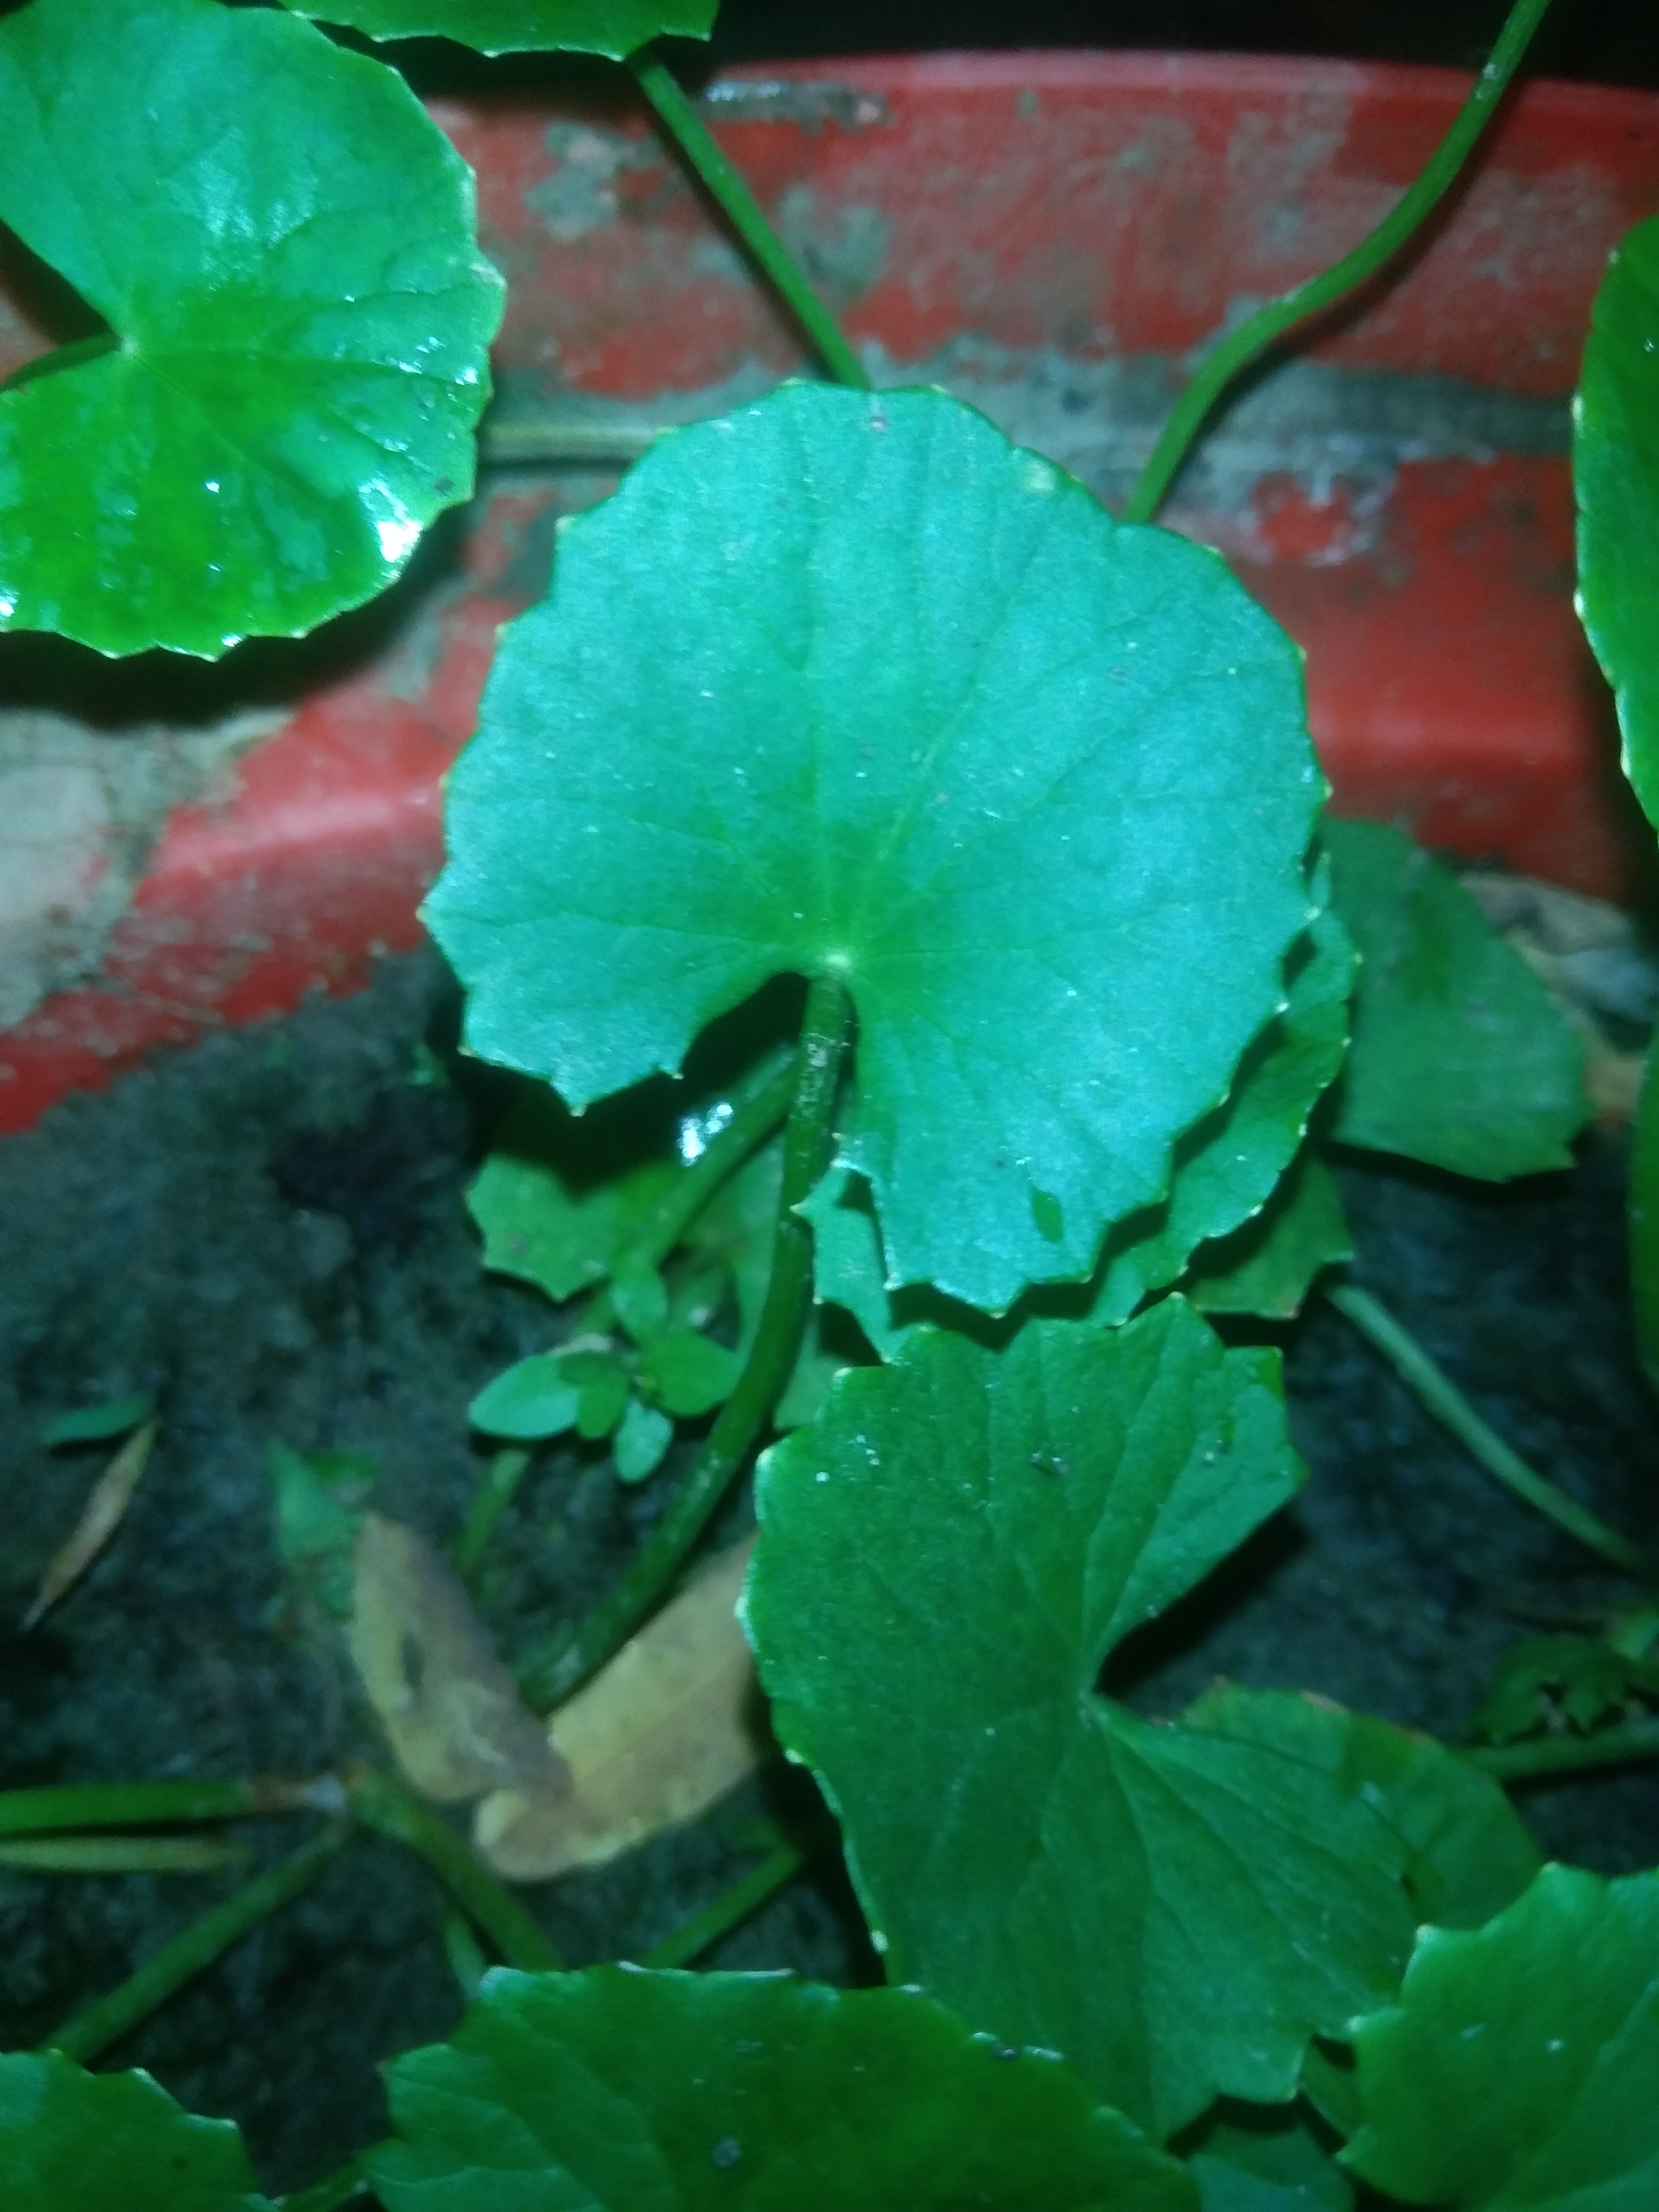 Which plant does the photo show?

thankuni
